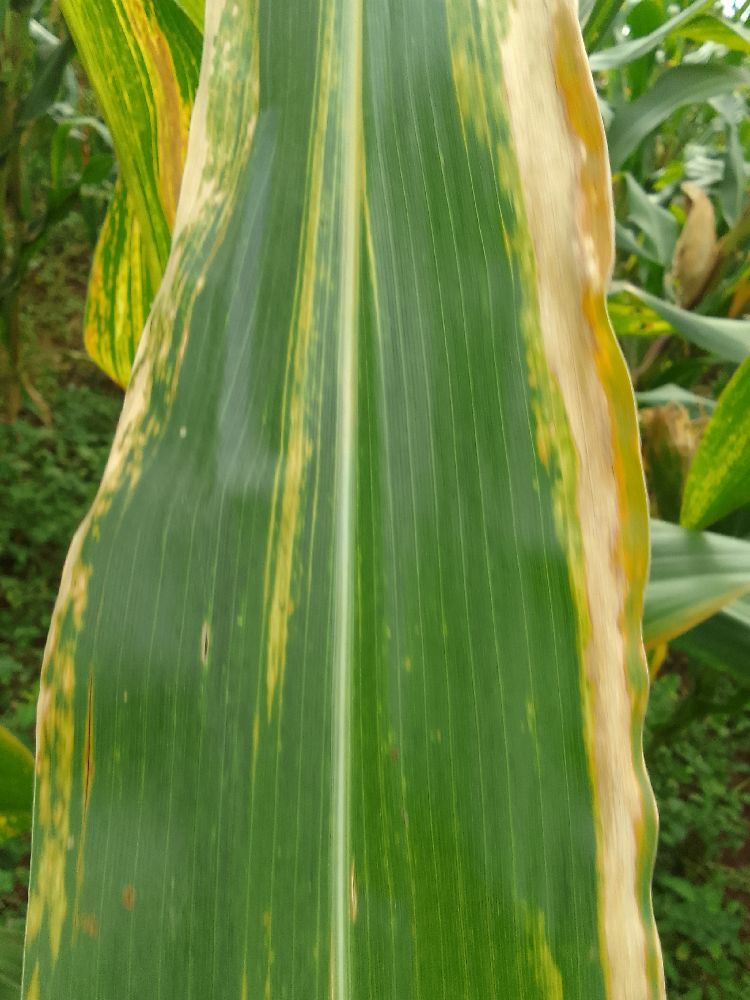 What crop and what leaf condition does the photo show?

maize, maize lethal necrosis
